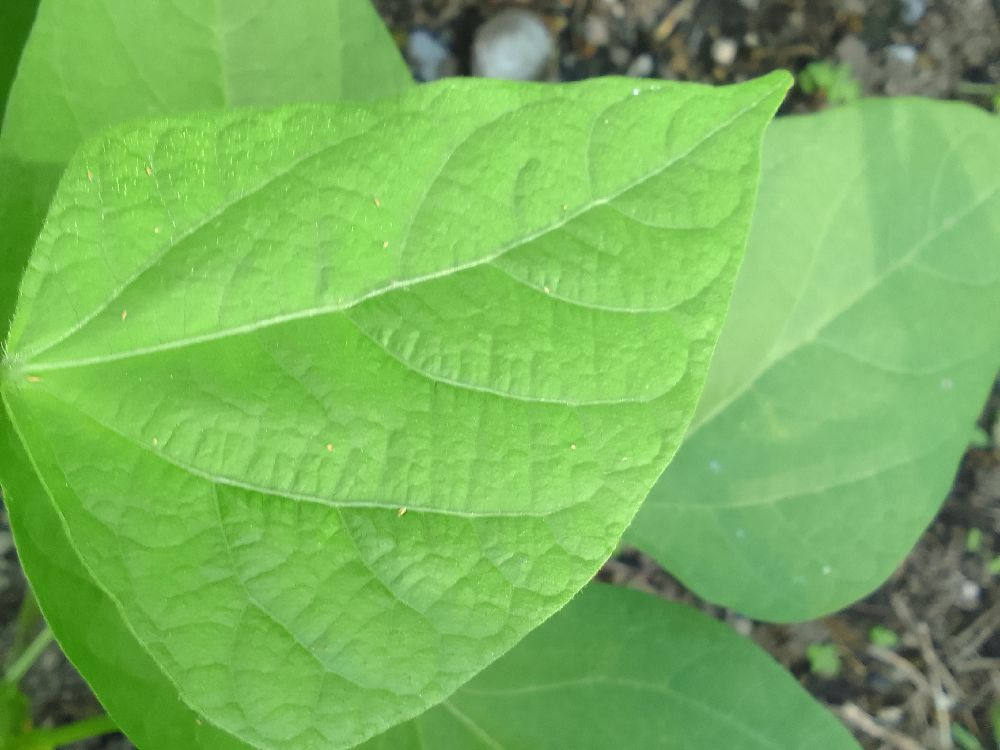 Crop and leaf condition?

common bean, healthy
